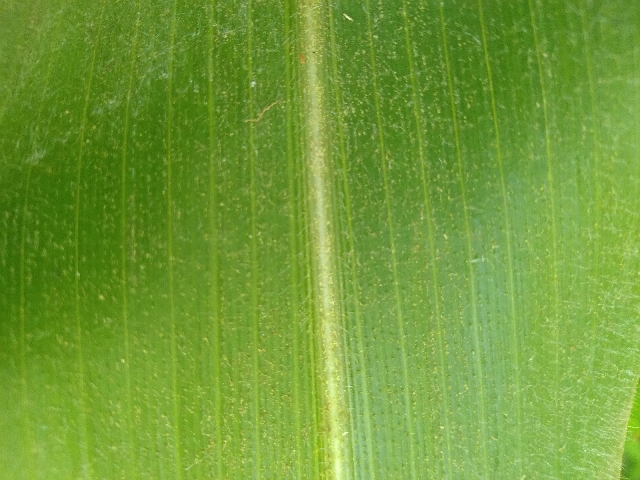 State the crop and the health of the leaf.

maize, healthy
